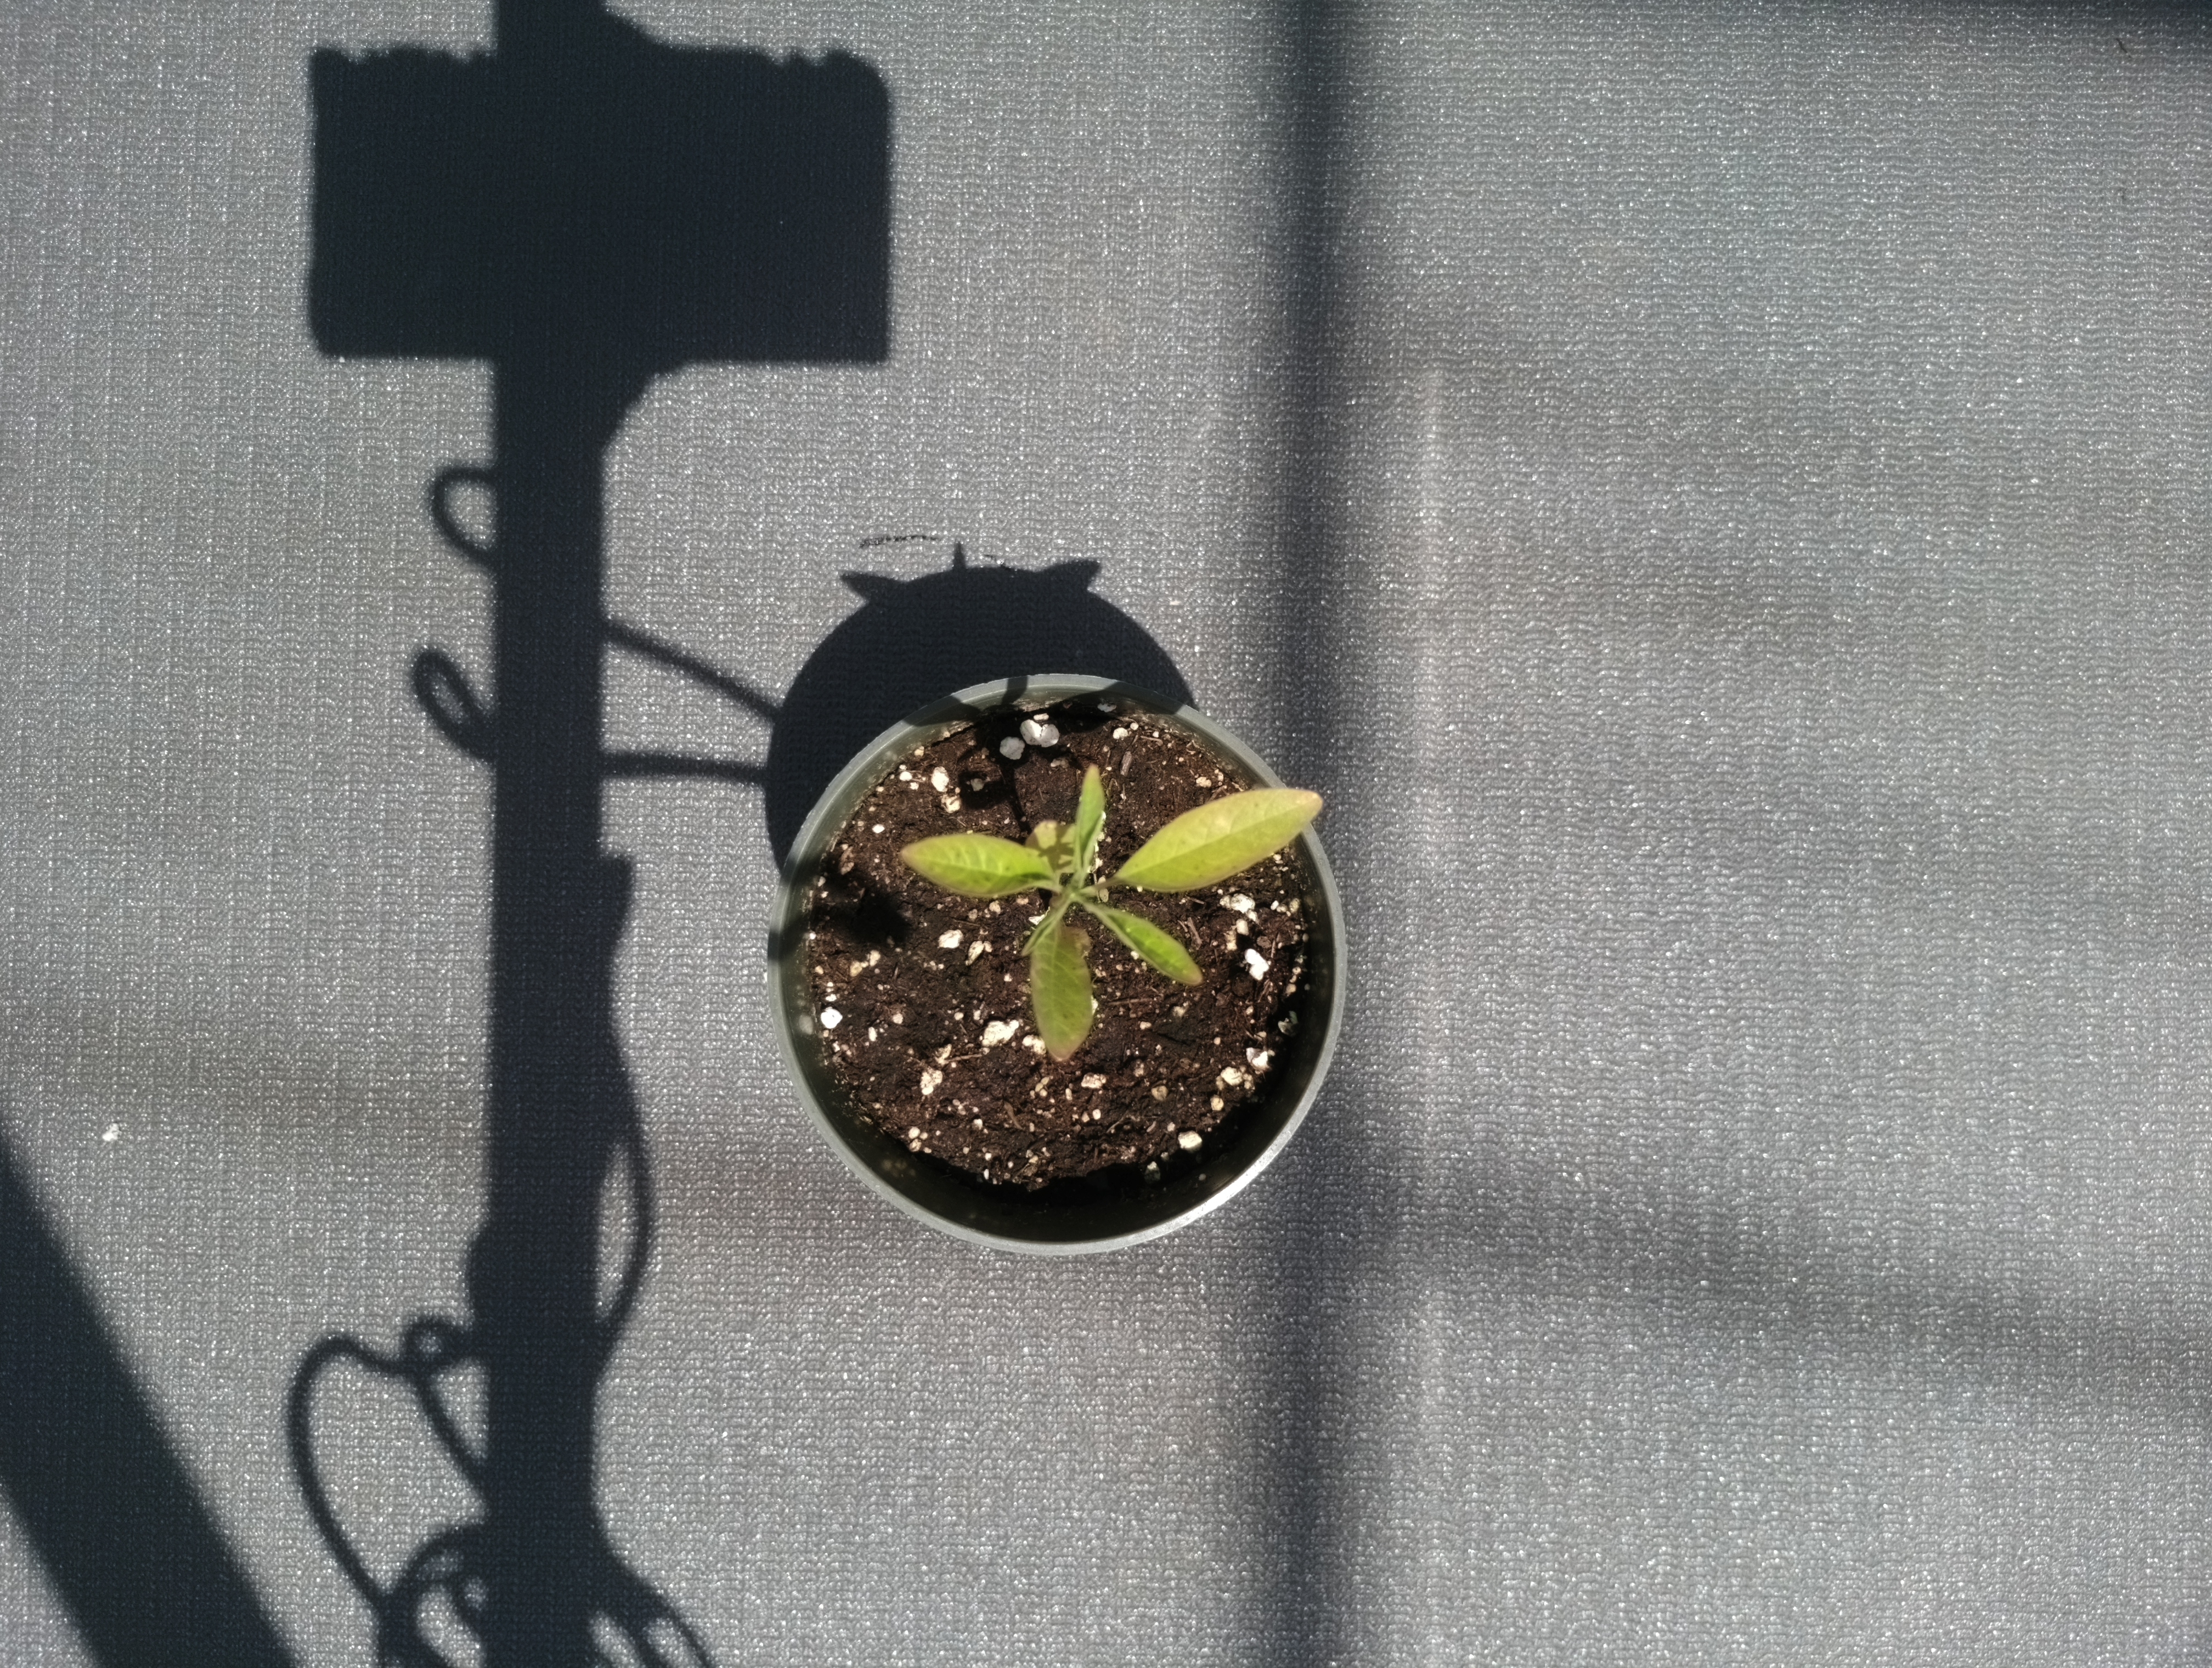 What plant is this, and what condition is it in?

waterhemp, chlorosis only
